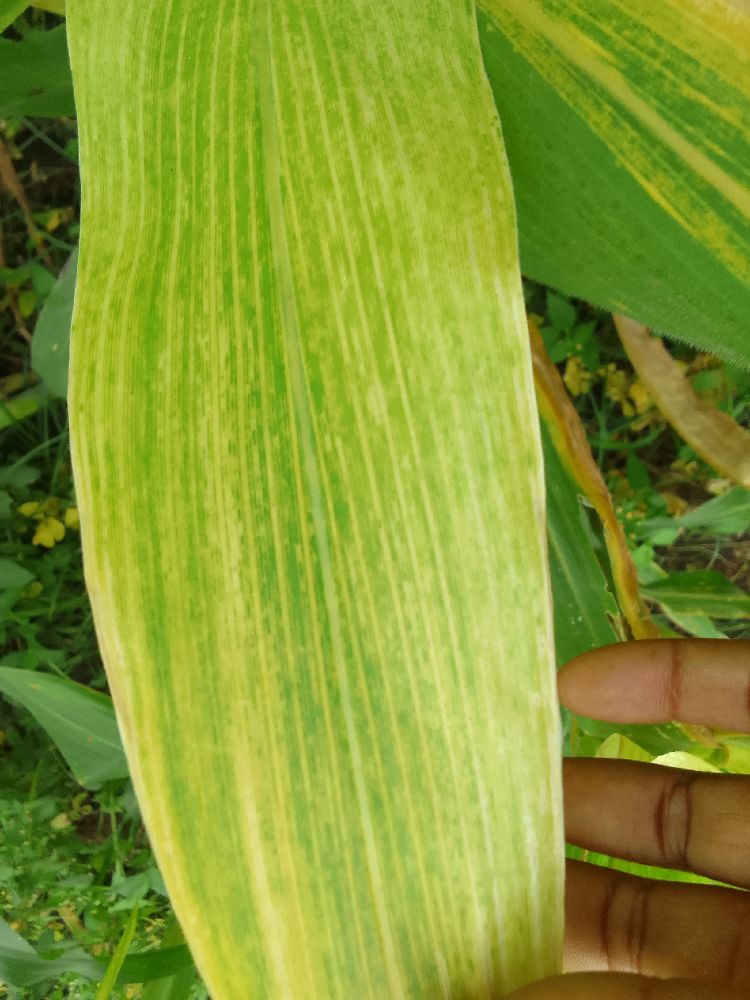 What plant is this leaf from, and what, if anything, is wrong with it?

maize, maize lethal necrosis
